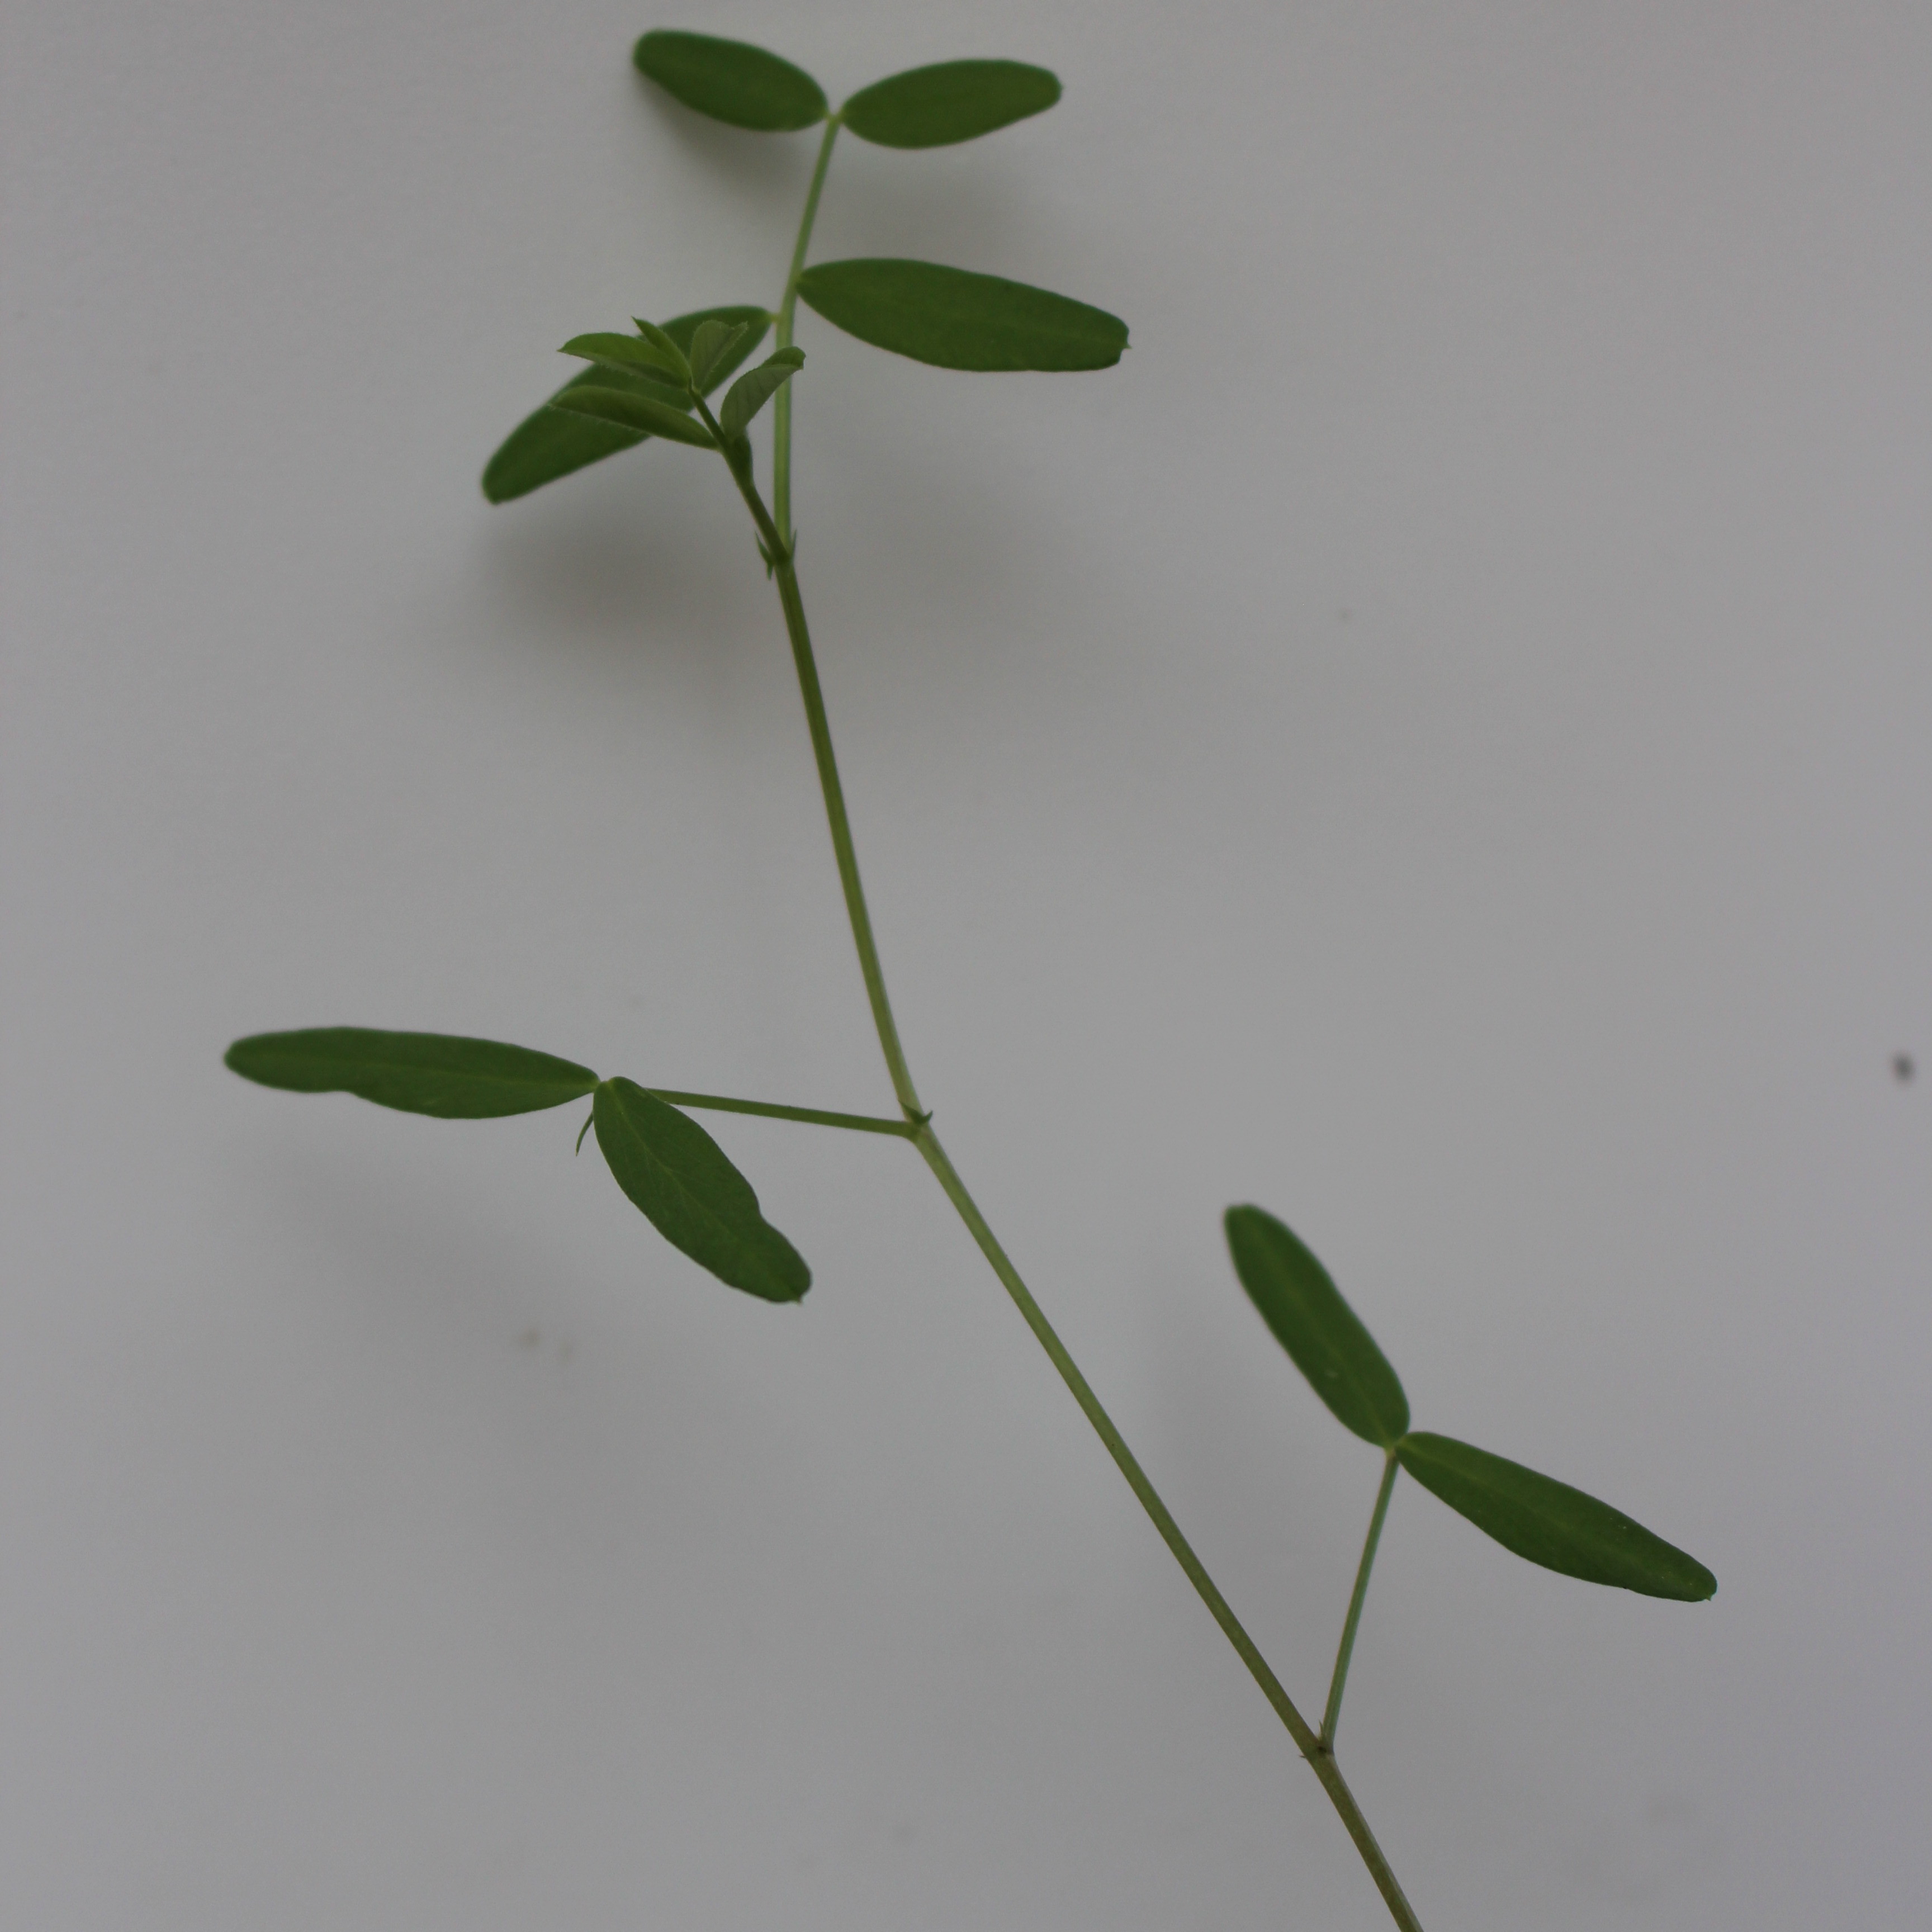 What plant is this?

Vicia sativa
